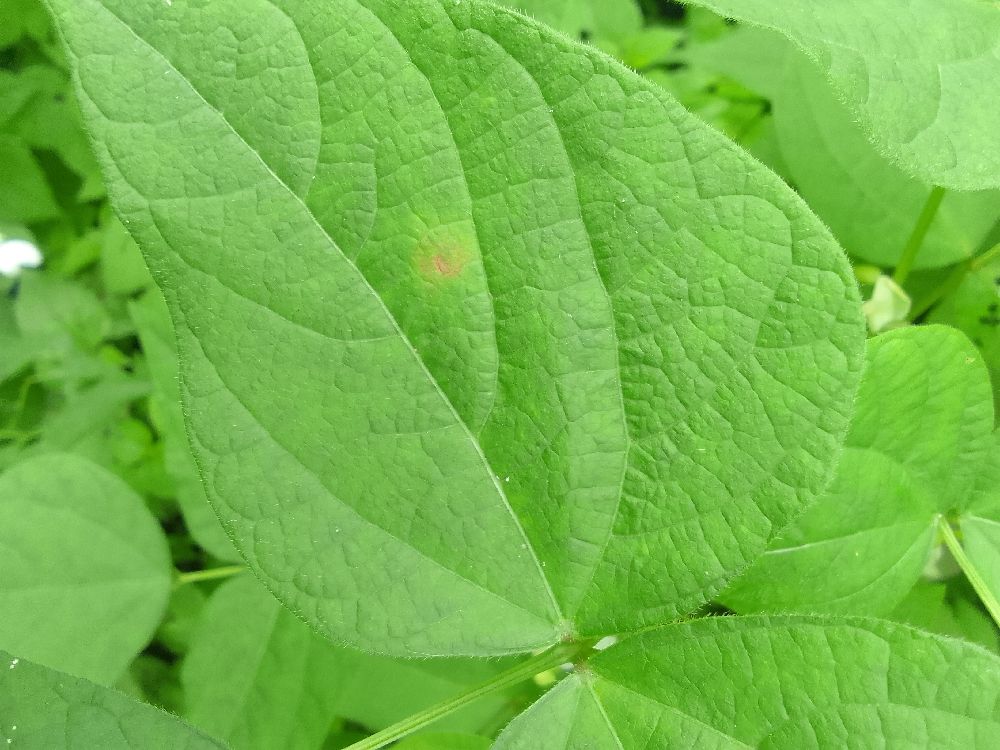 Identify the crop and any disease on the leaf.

common bean, healthy
